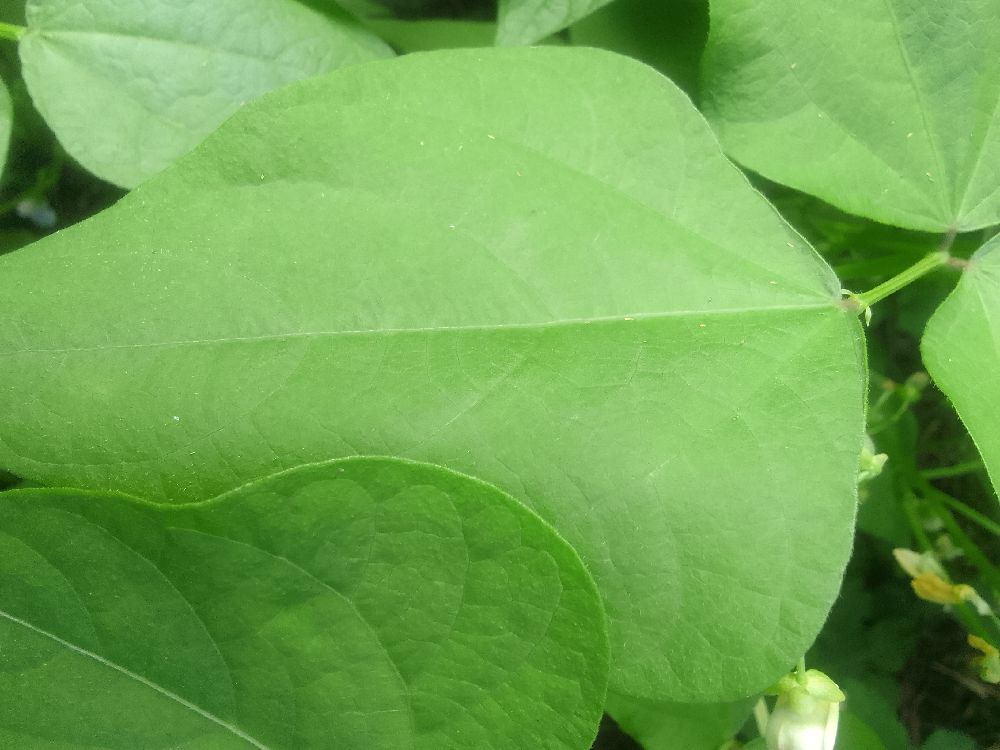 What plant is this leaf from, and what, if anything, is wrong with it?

common bean, healthy
